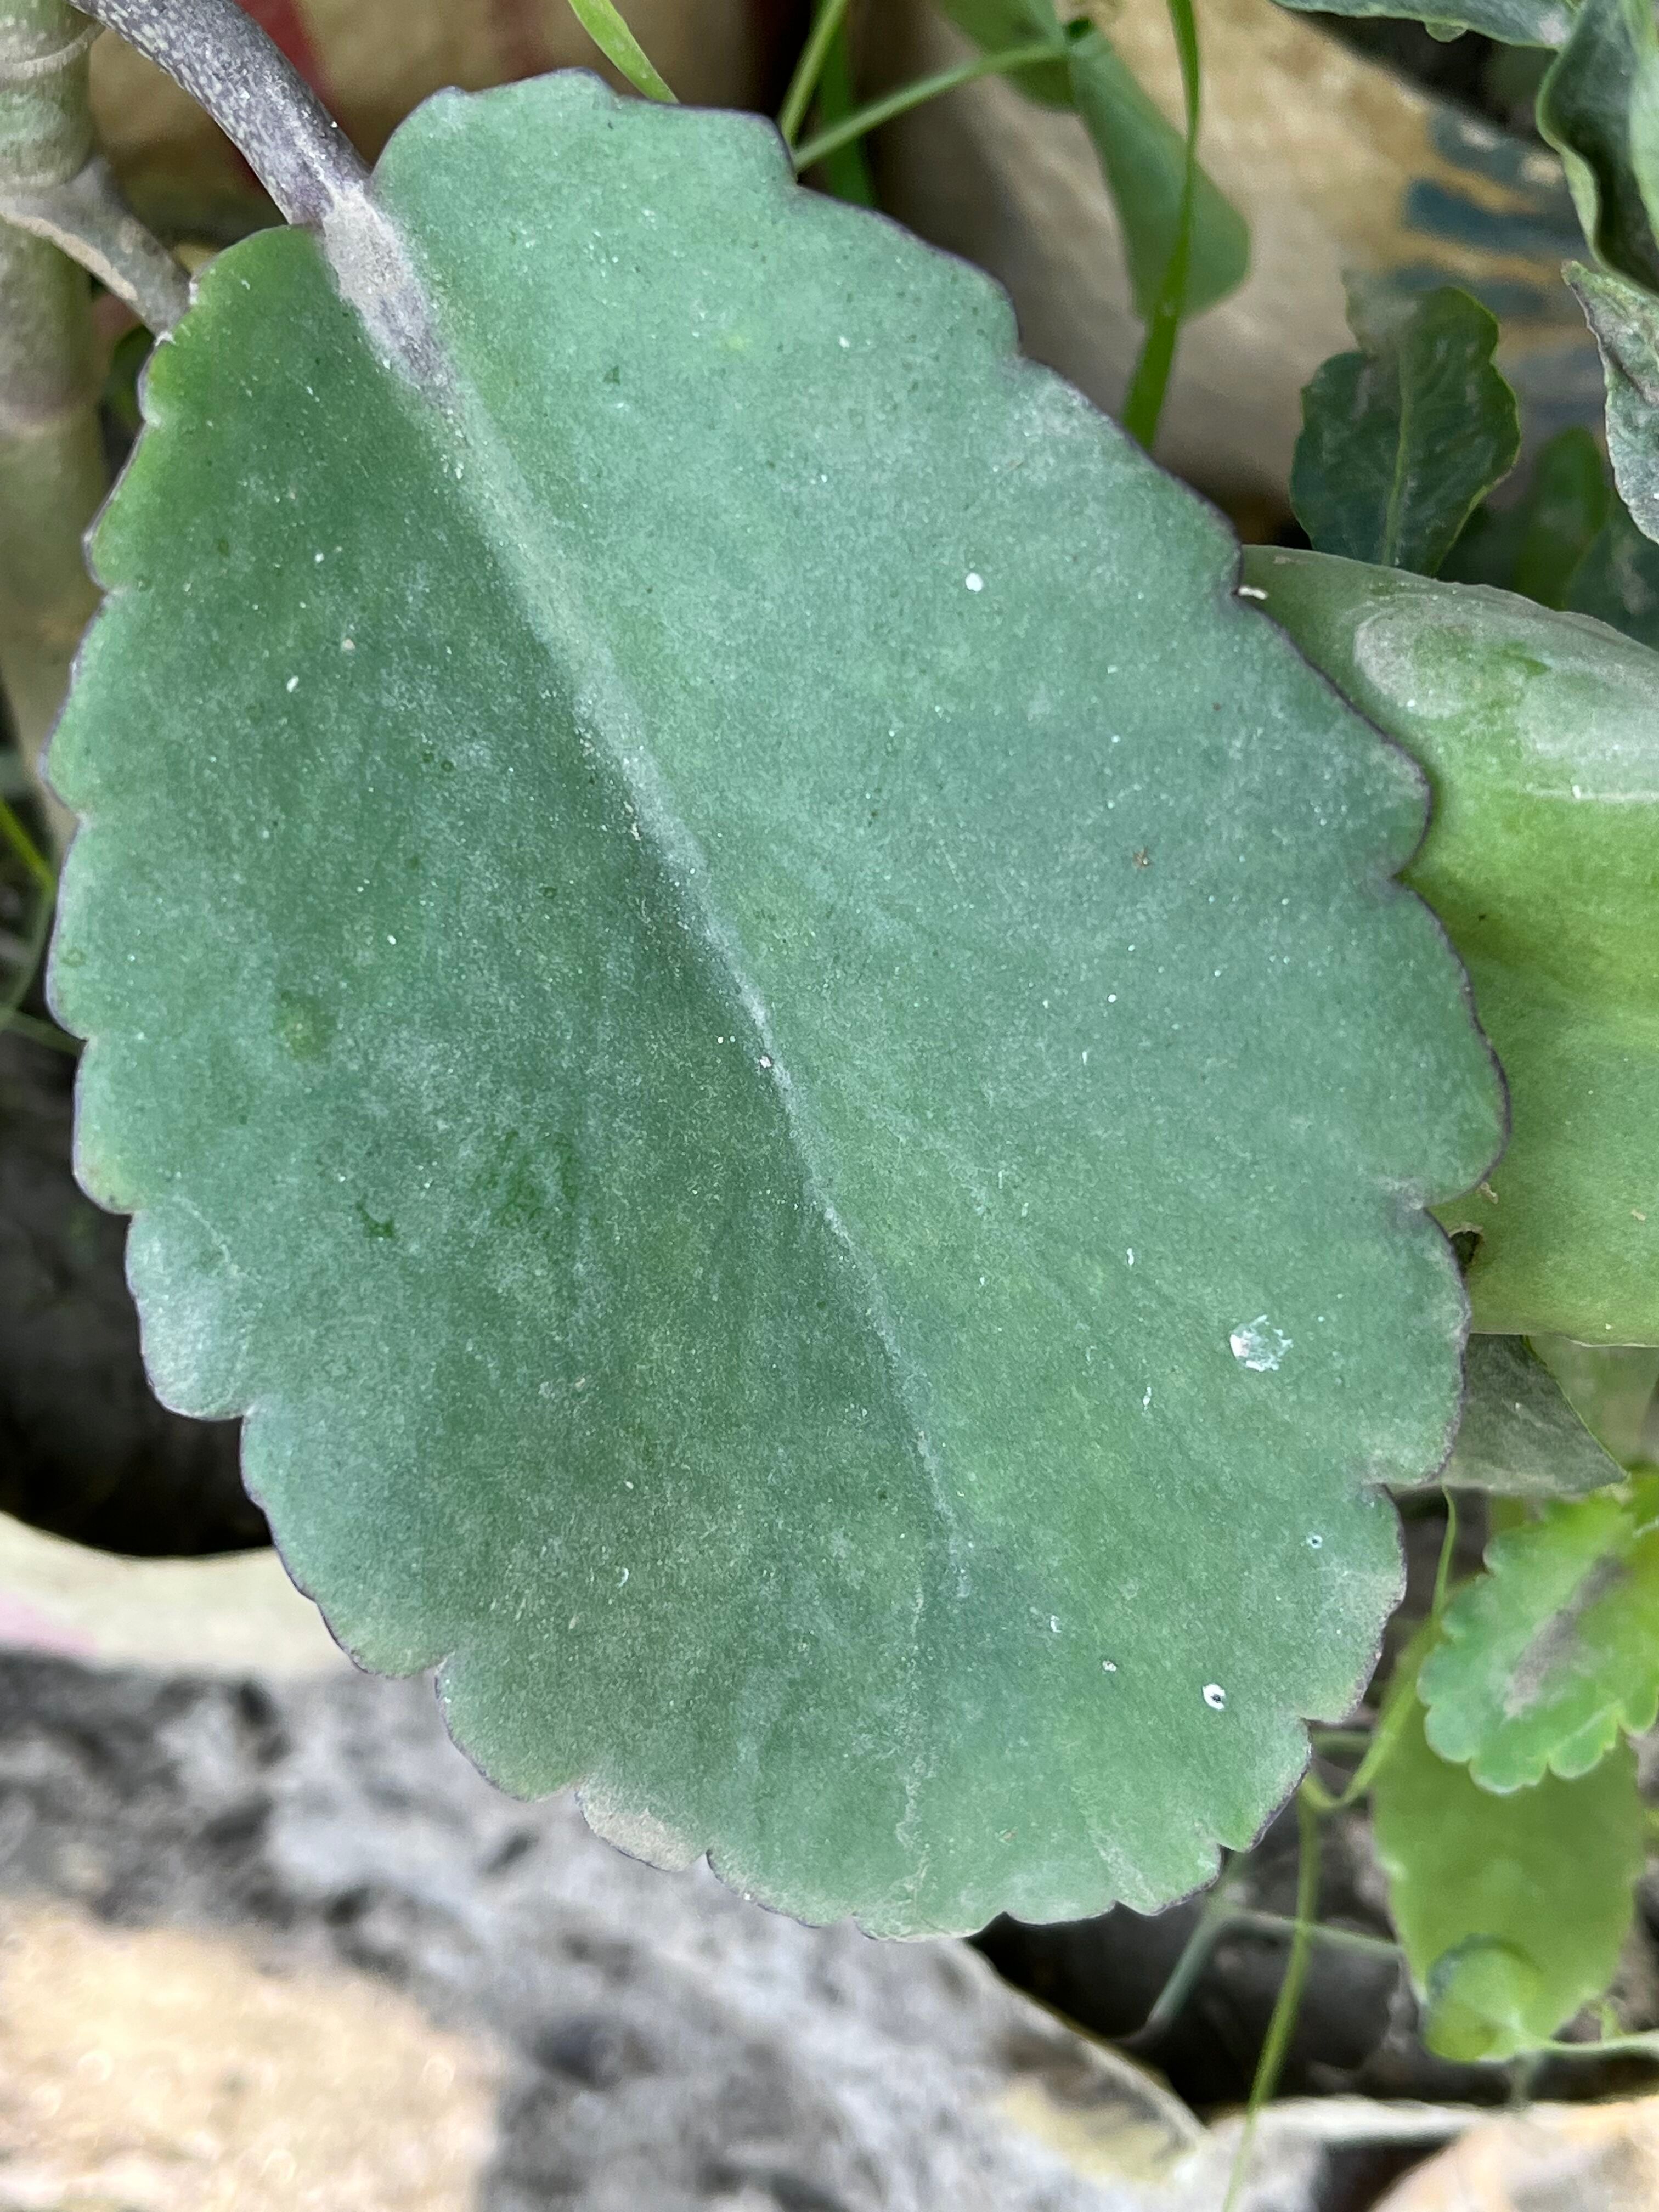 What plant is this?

pathorkuci
